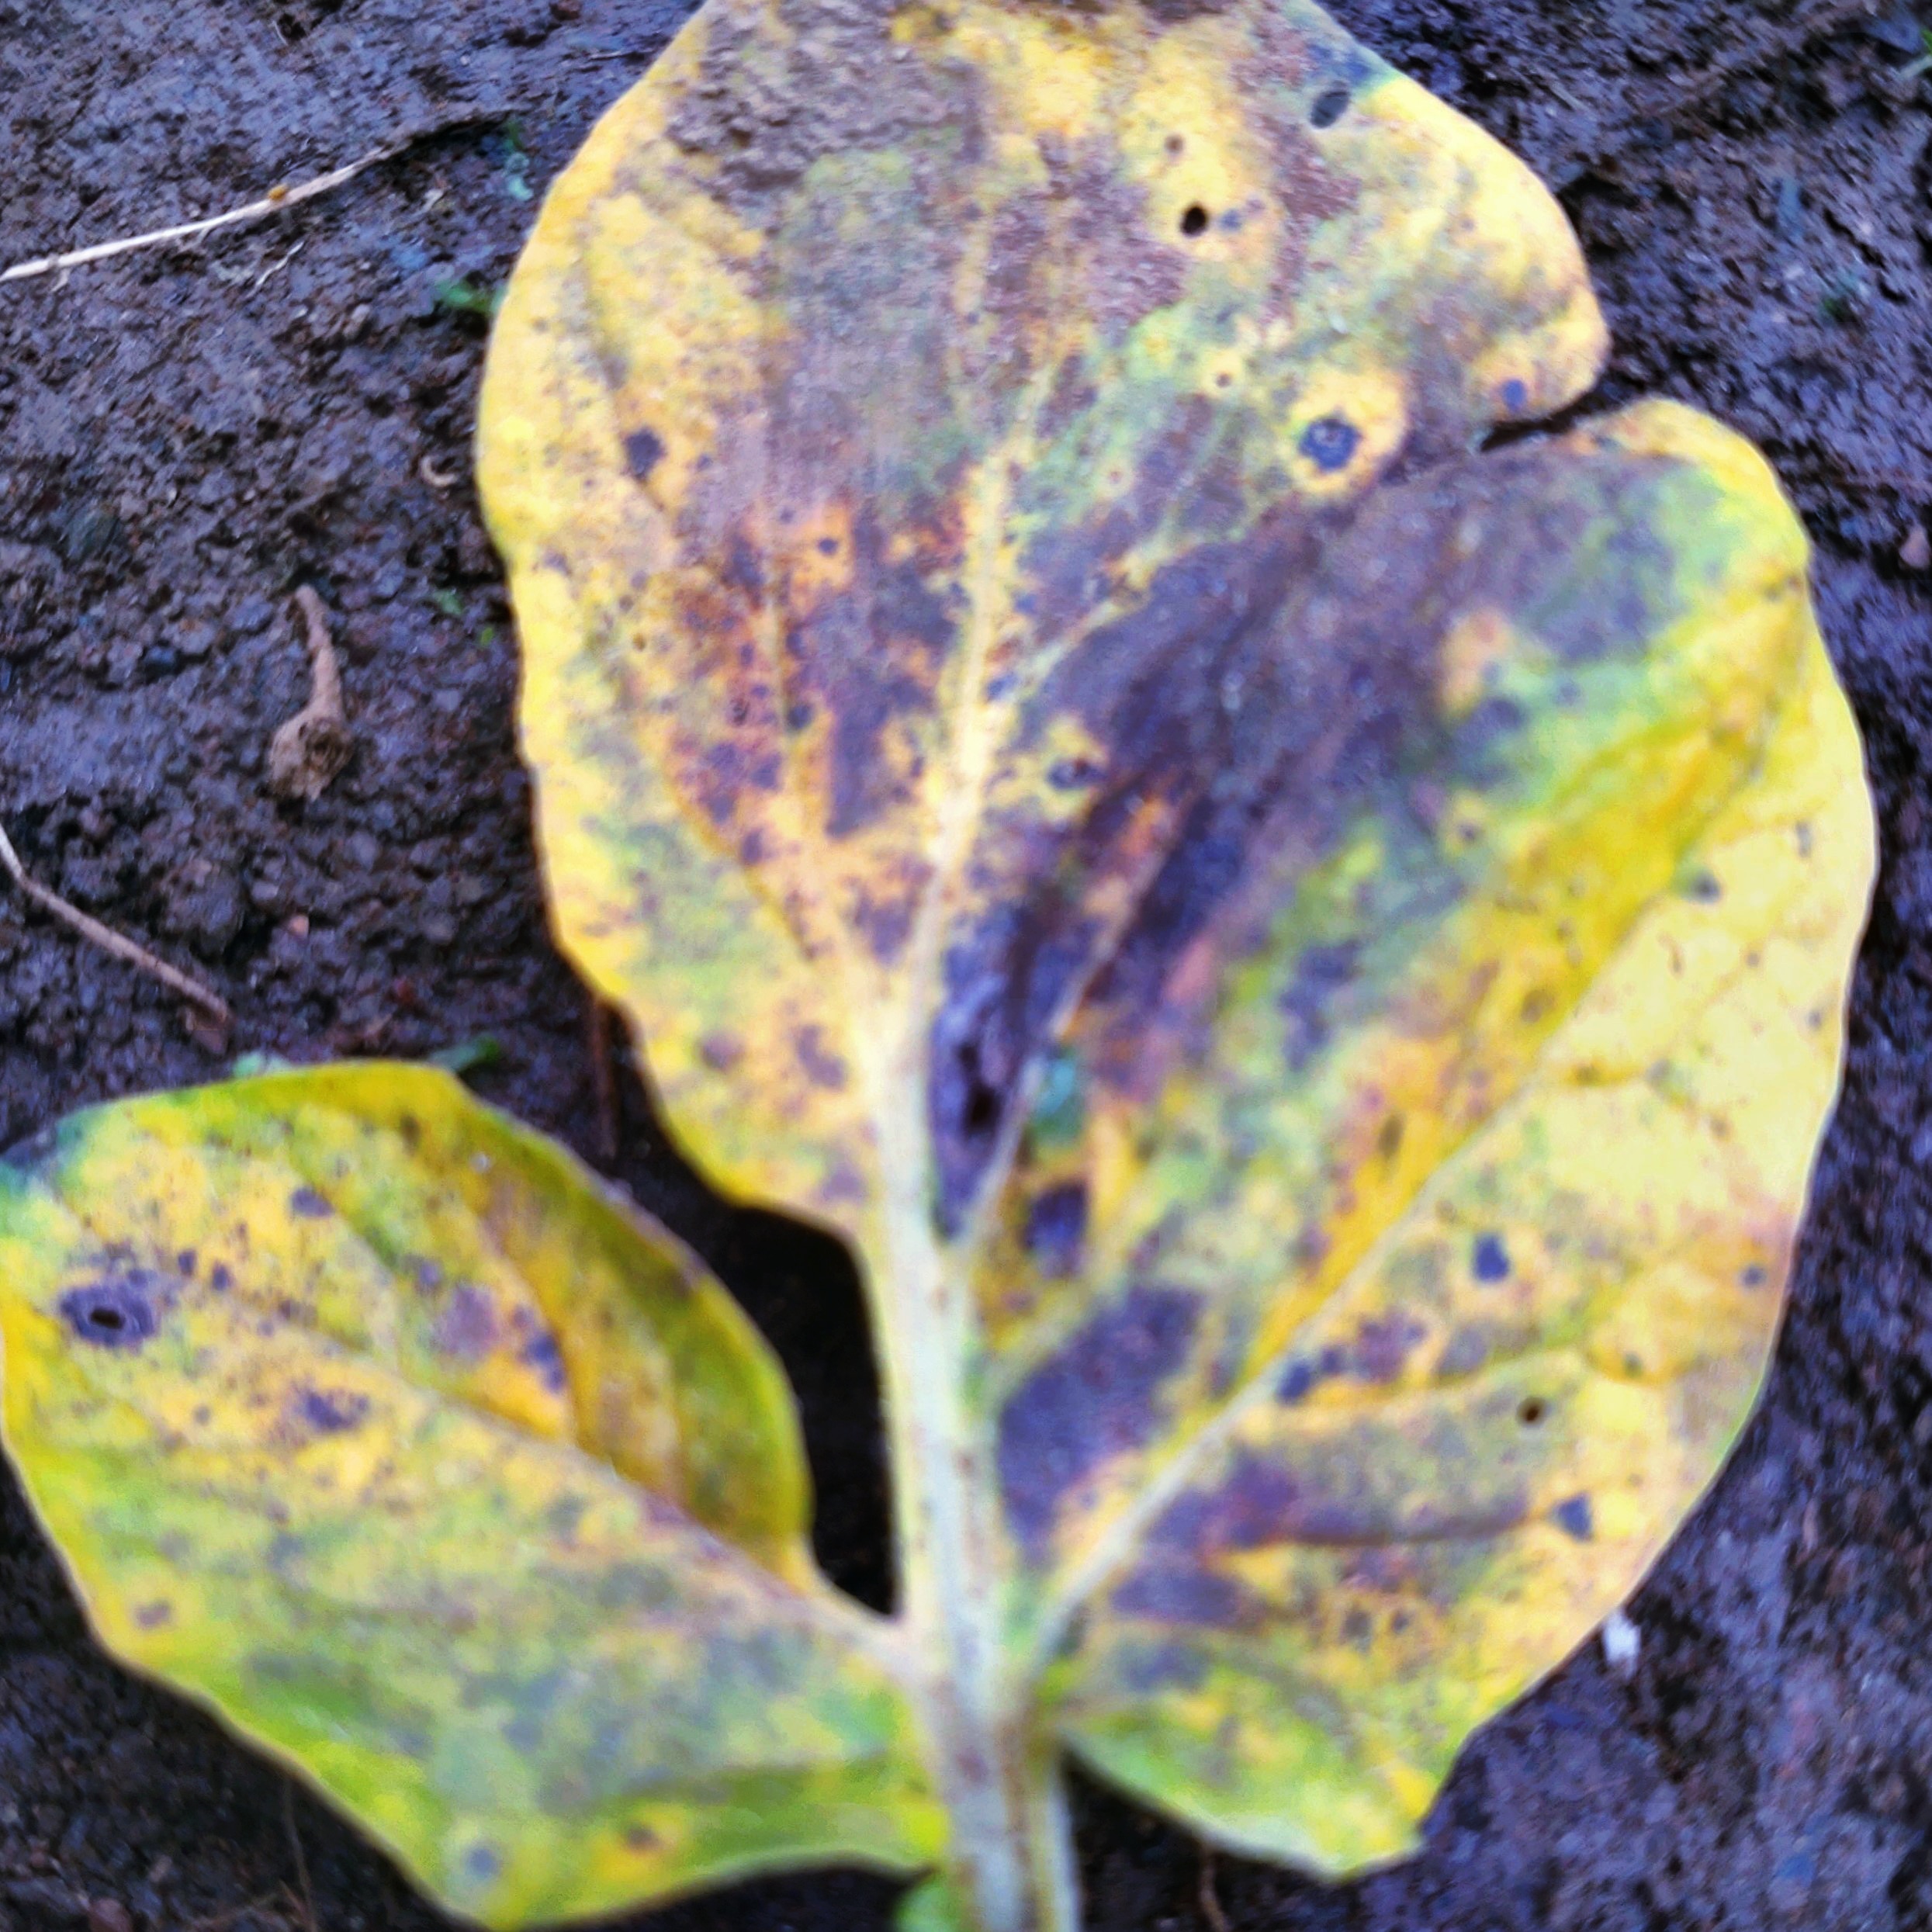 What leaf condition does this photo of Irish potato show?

late blight
